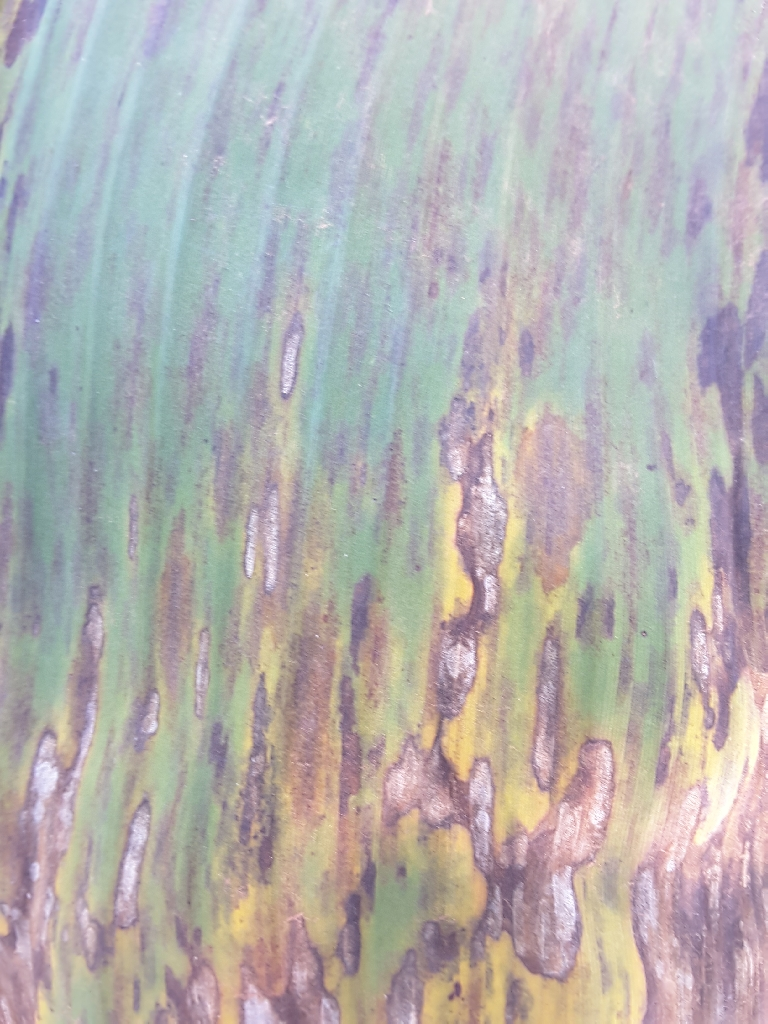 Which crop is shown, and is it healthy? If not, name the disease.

banana, black sigatoka
